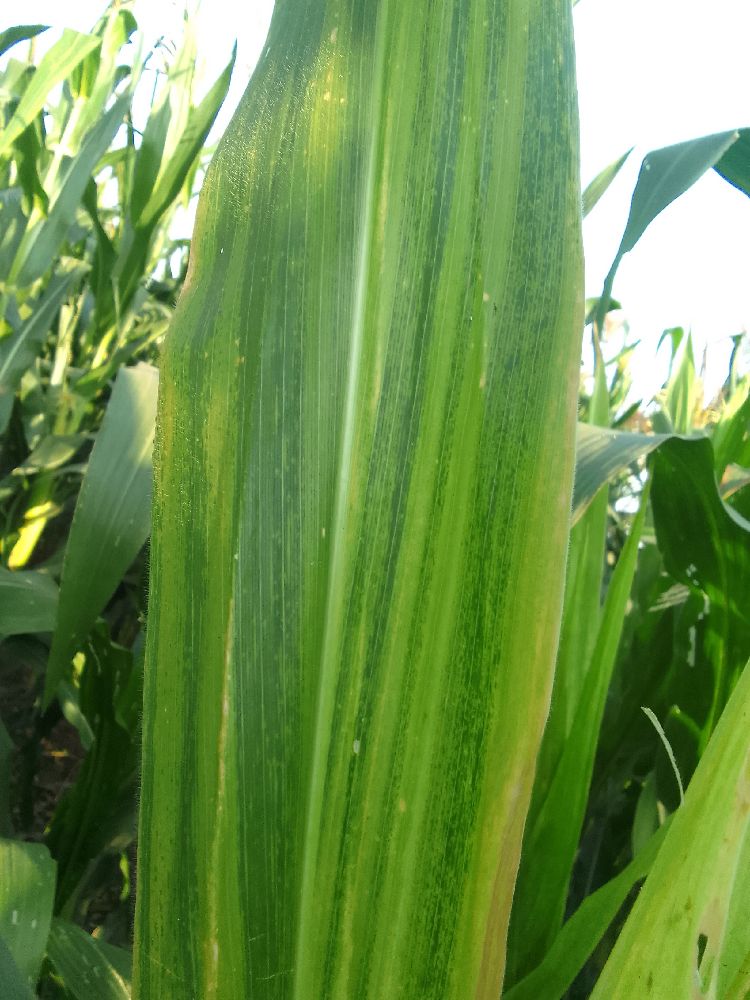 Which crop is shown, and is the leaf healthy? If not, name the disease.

maize, maize lethal necrosis
